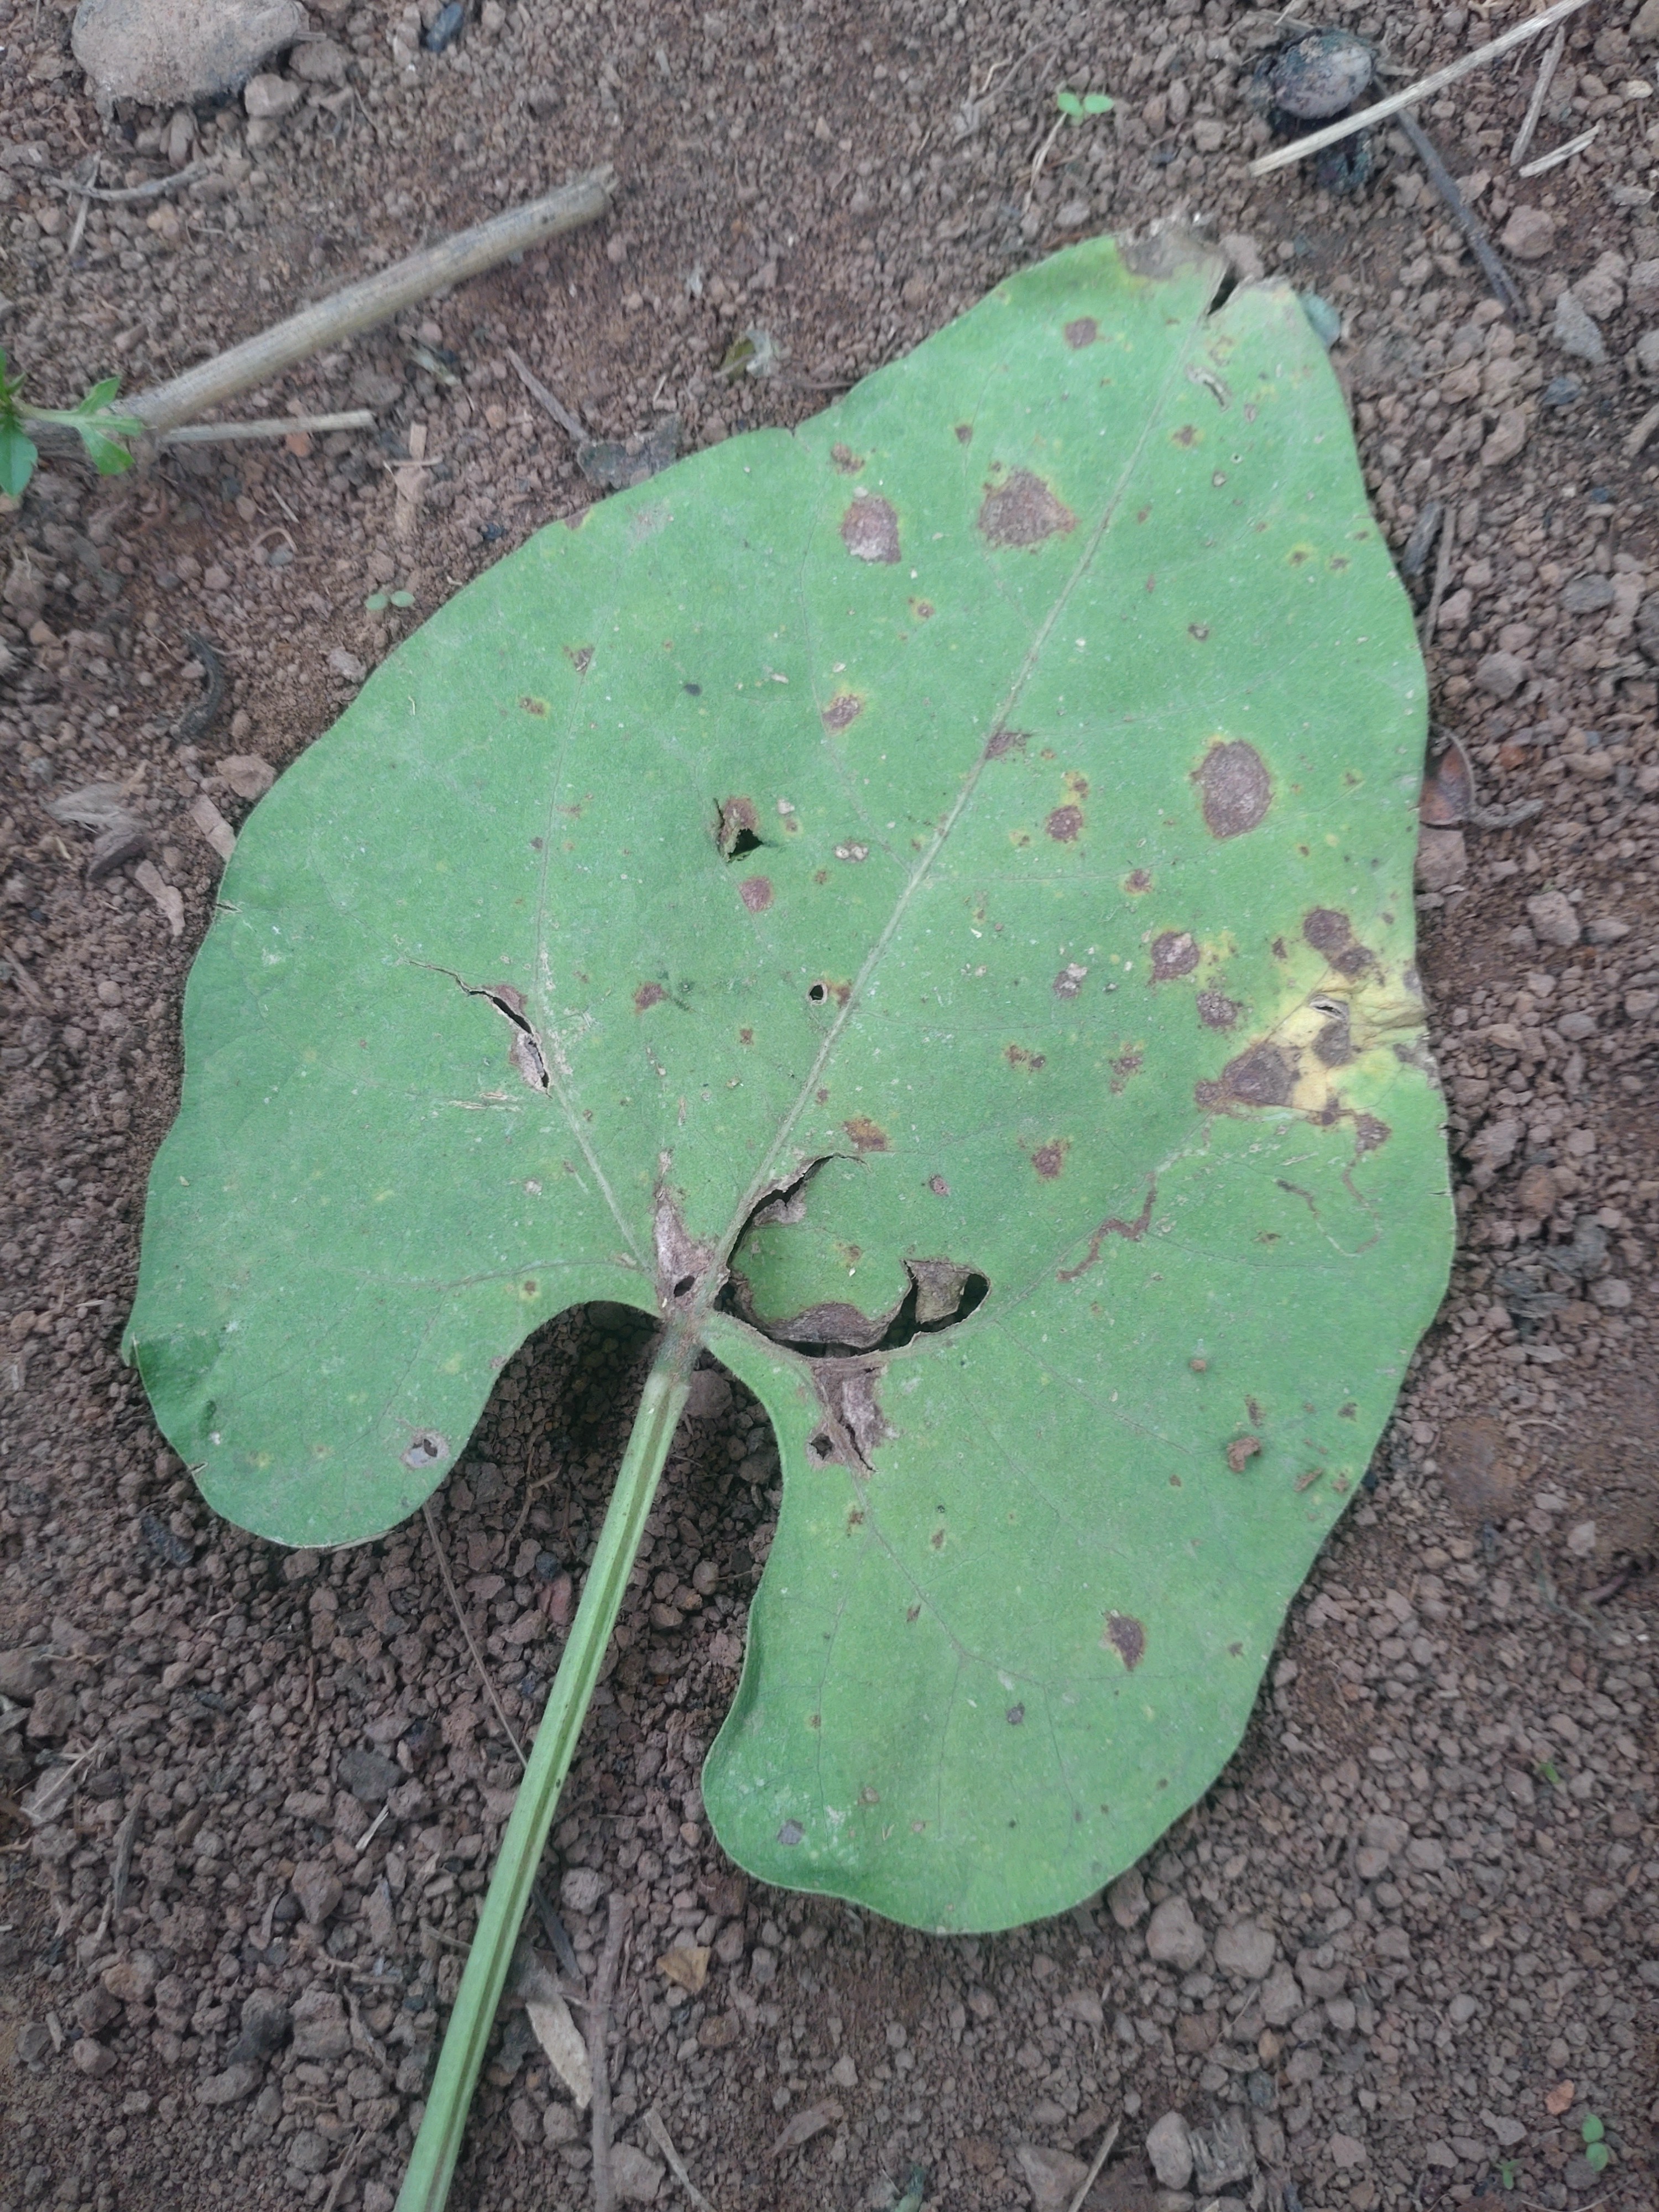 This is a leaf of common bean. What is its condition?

rust
